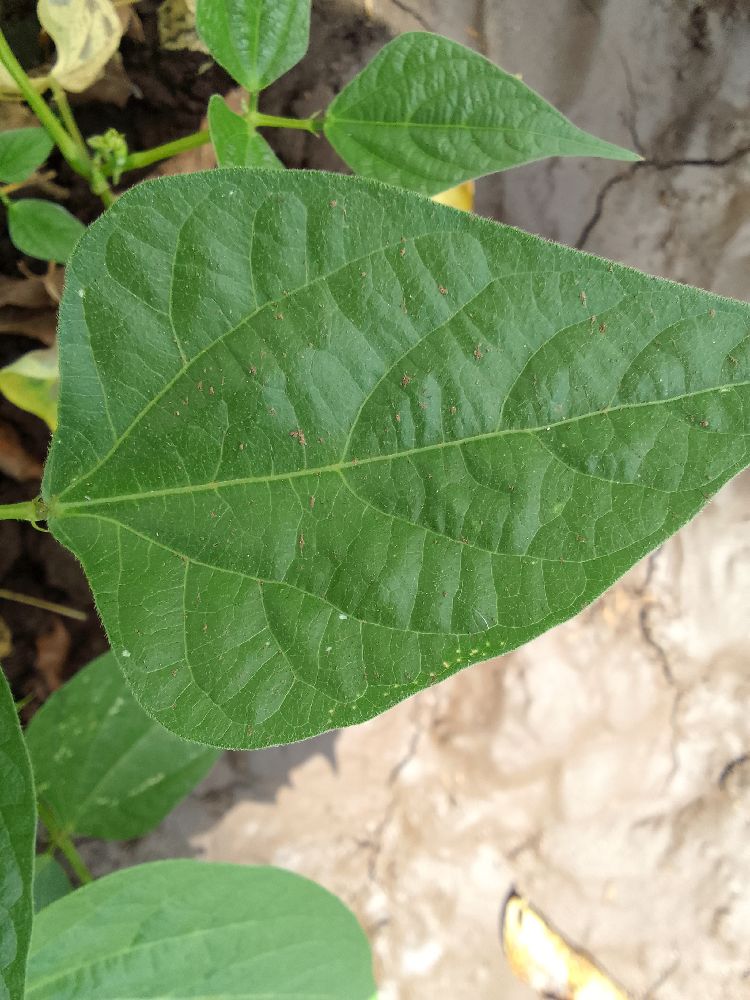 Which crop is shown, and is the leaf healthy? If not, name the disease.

common bean, healthy
